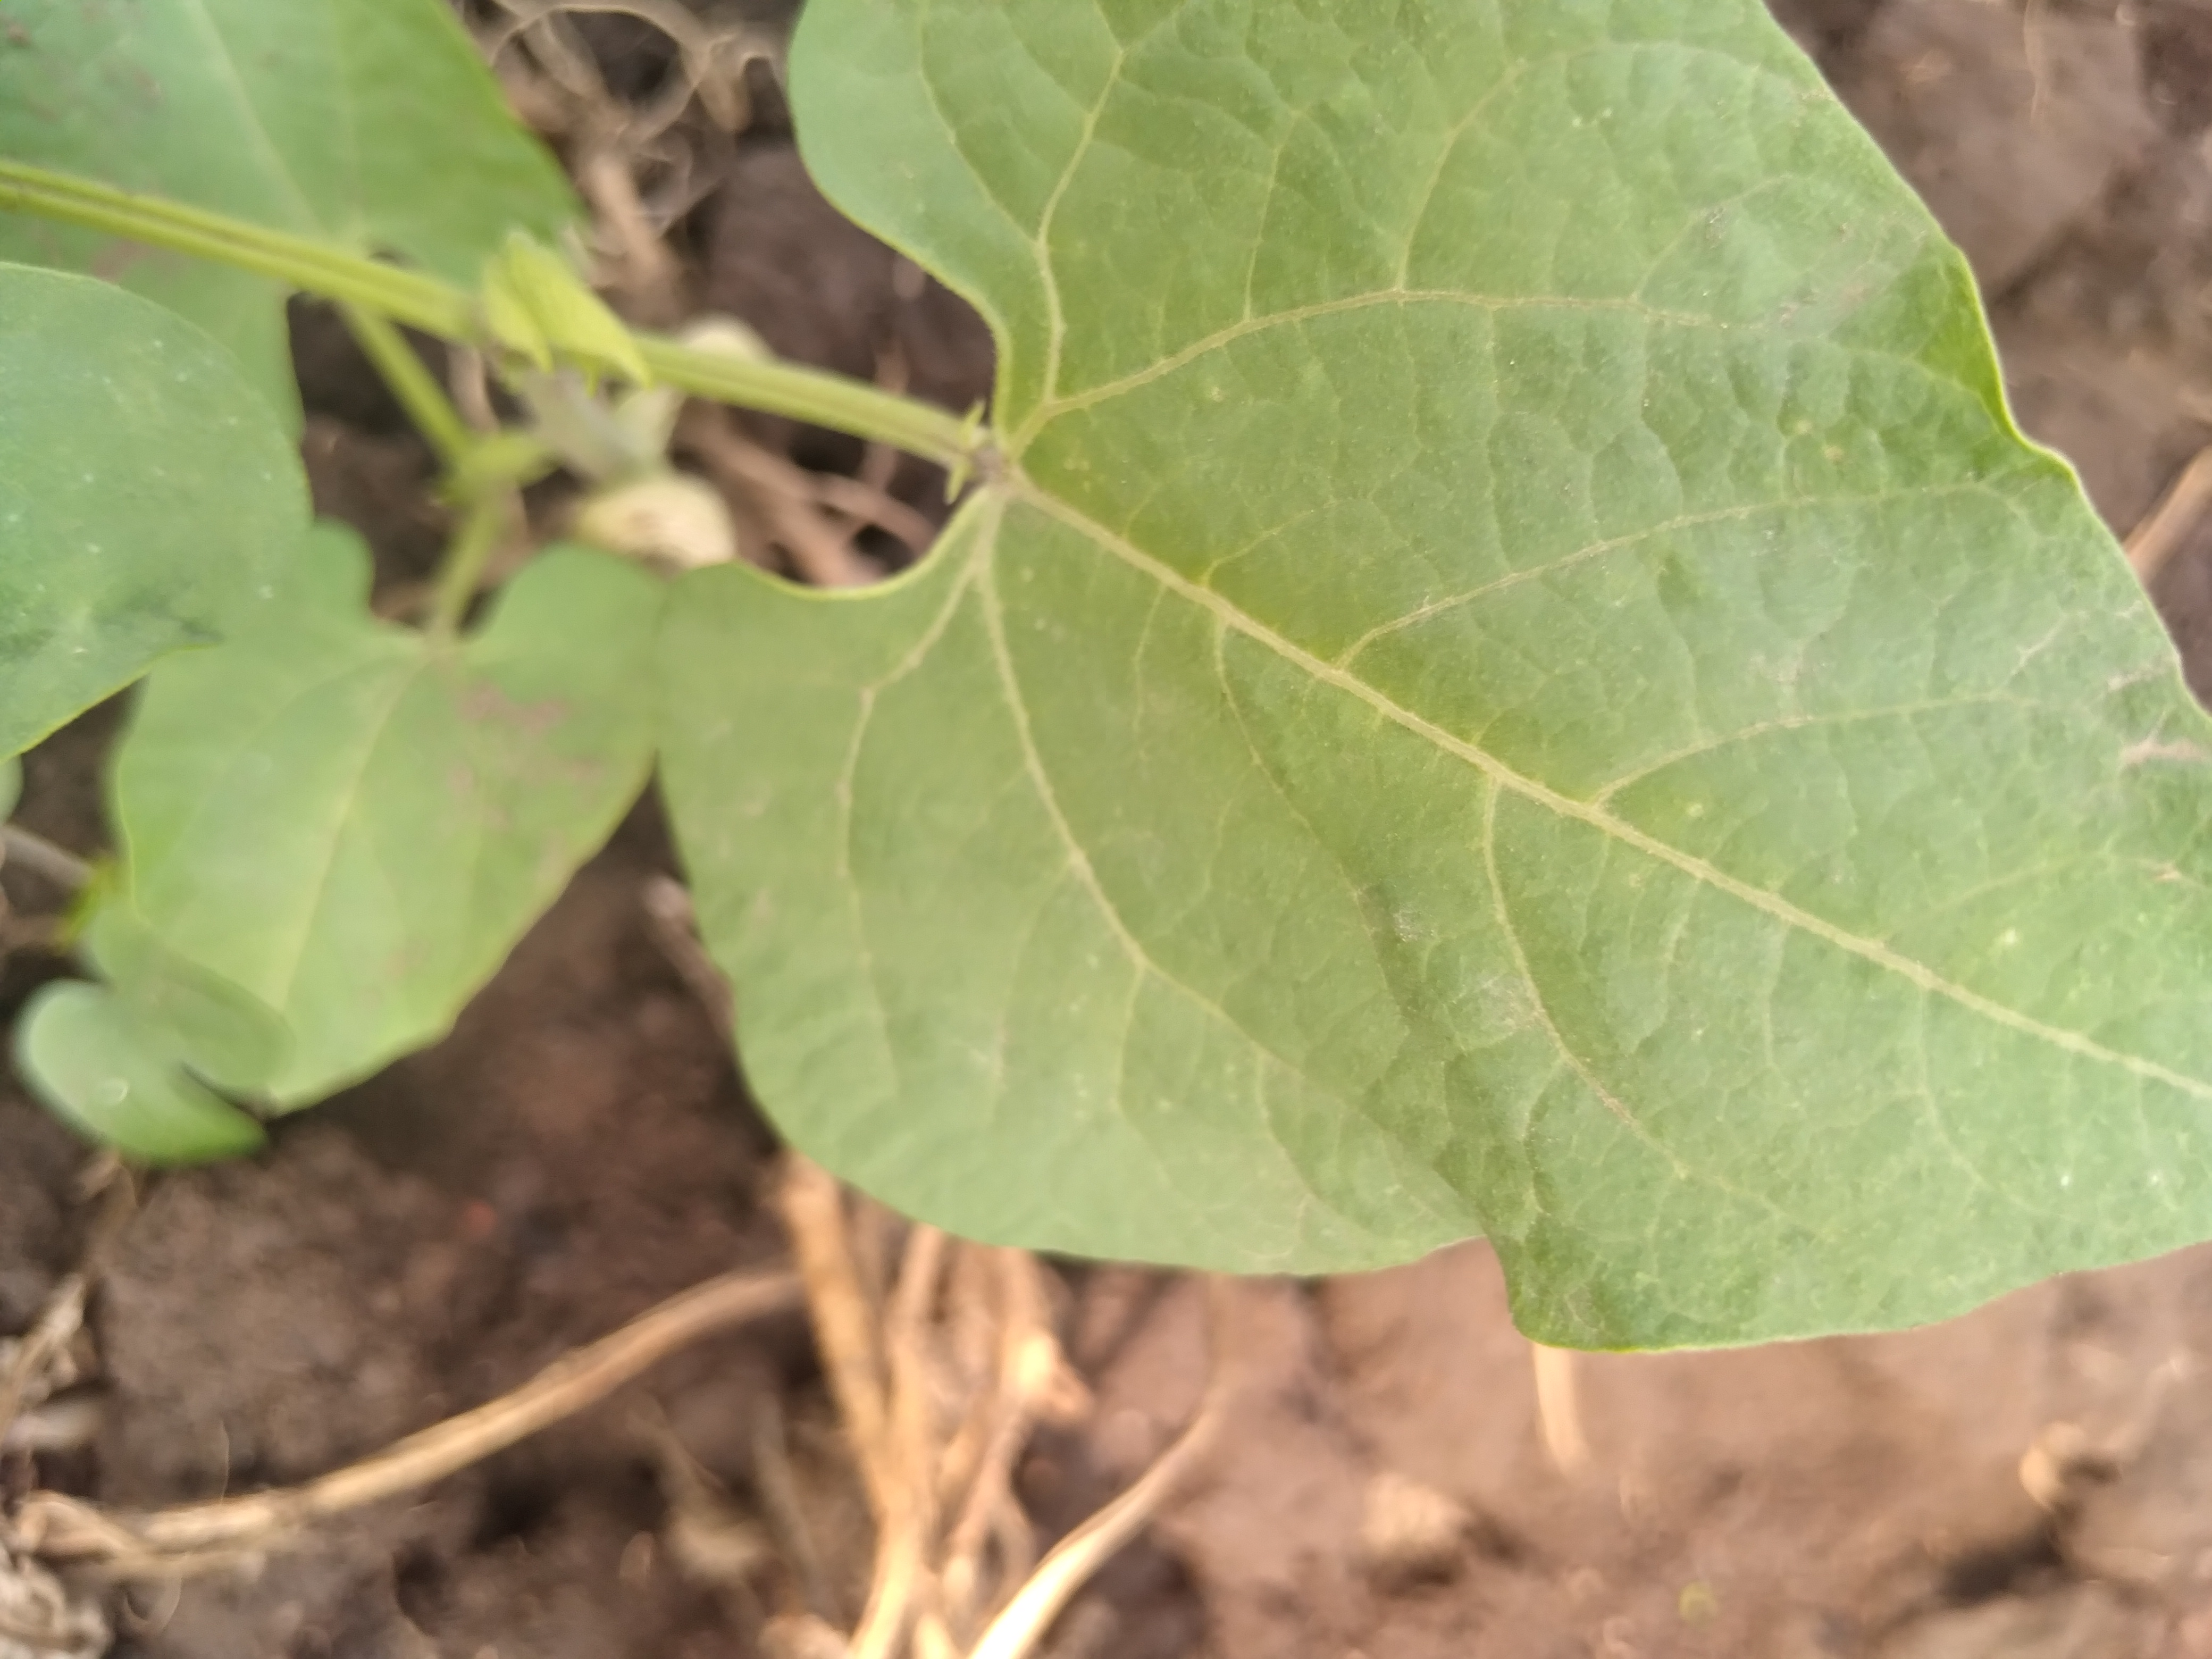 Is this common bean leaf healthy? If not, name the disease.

healthy
